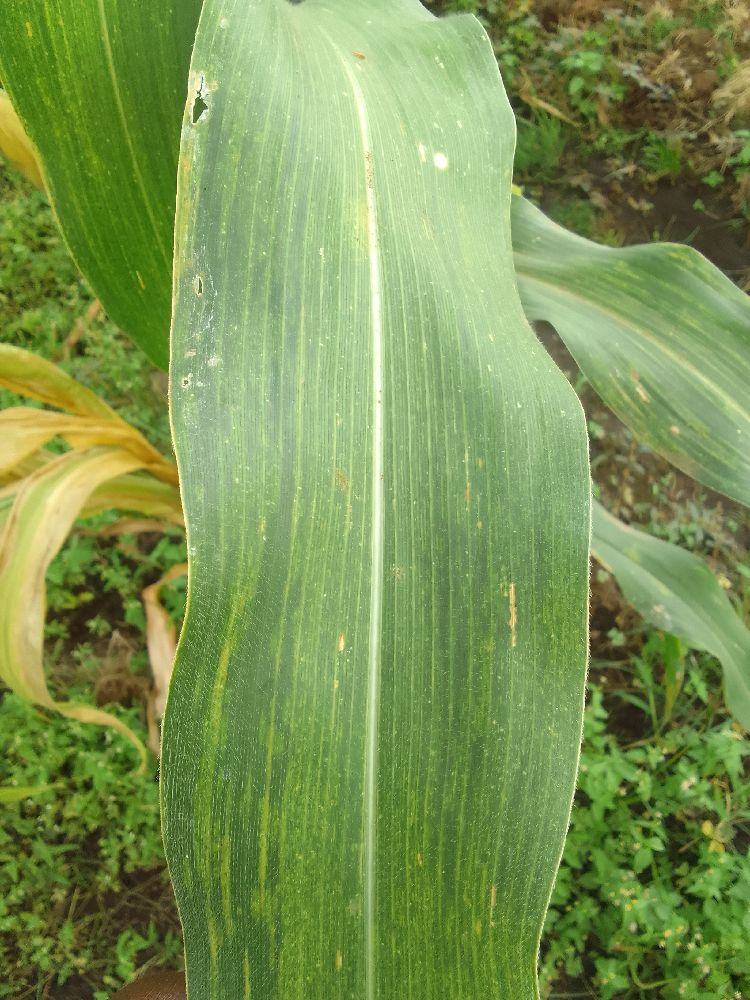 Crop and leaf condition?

maize, maize lethal necrosis
